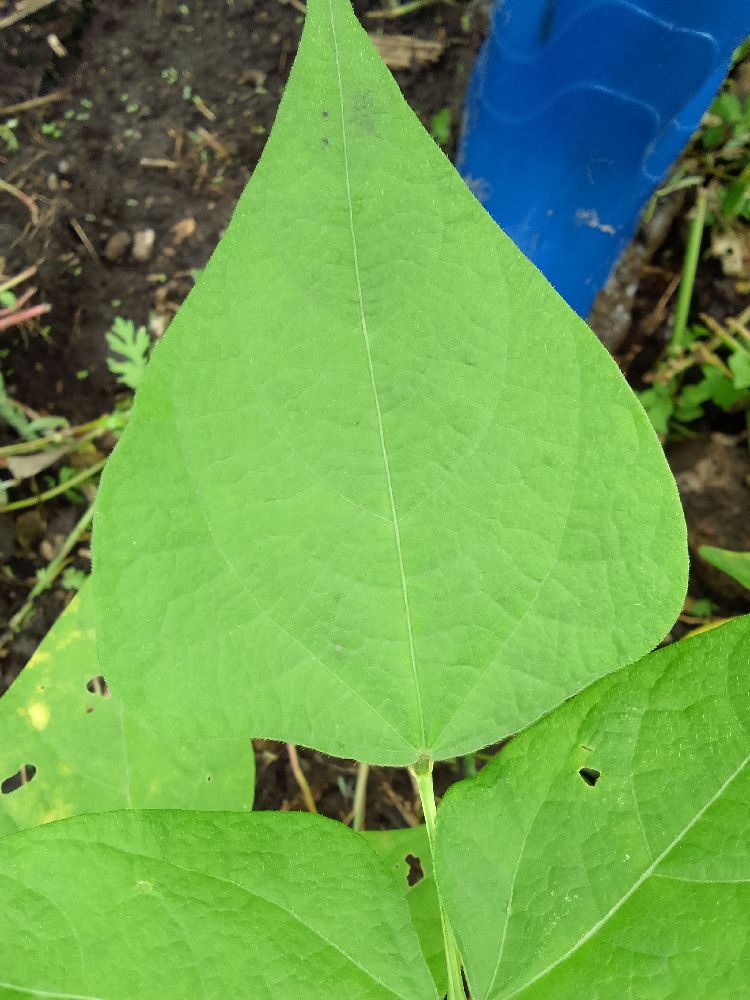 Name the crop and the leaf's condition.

common bean, healthy
